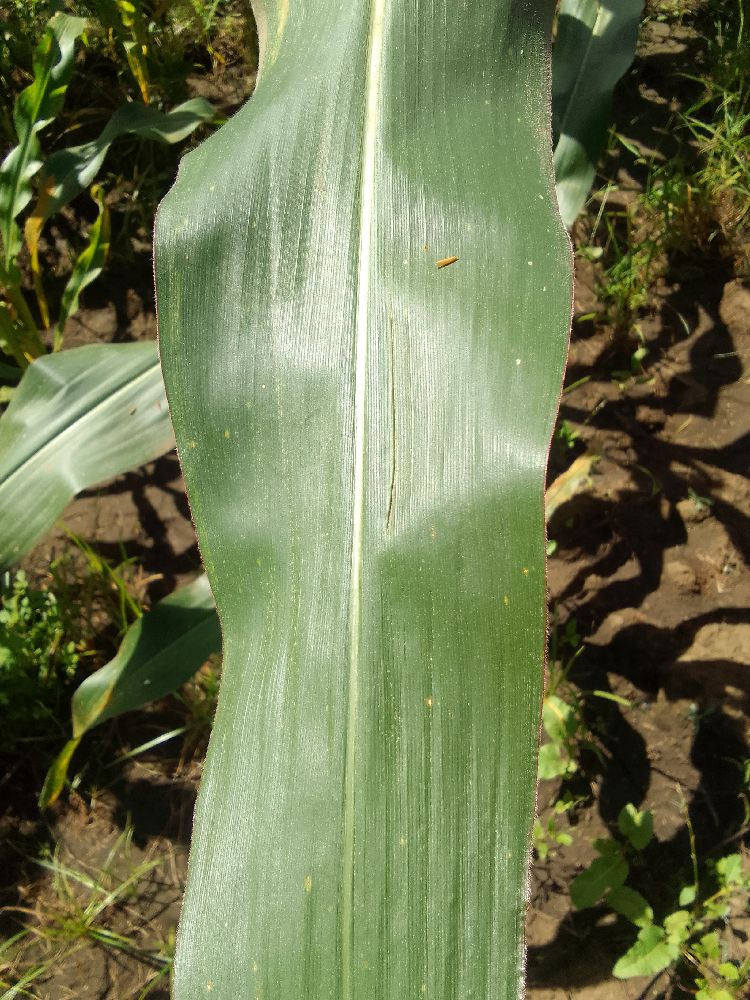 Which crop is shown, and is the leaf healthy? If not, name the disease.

maize, healthy
